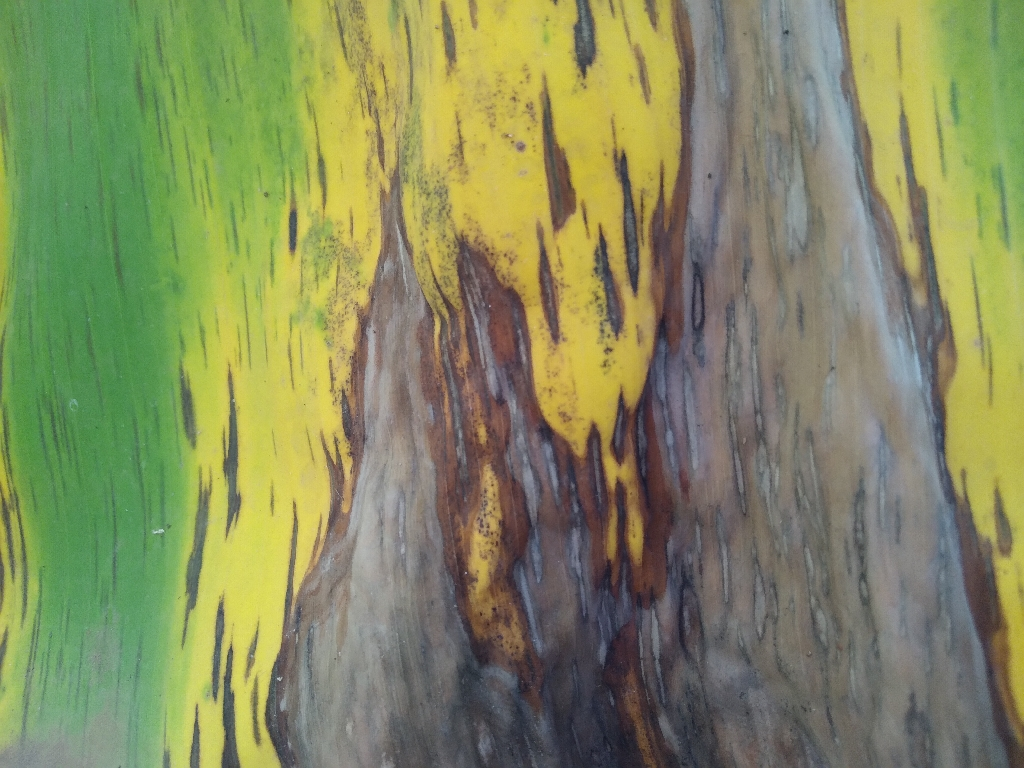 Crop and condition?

banana, black sigatoka
